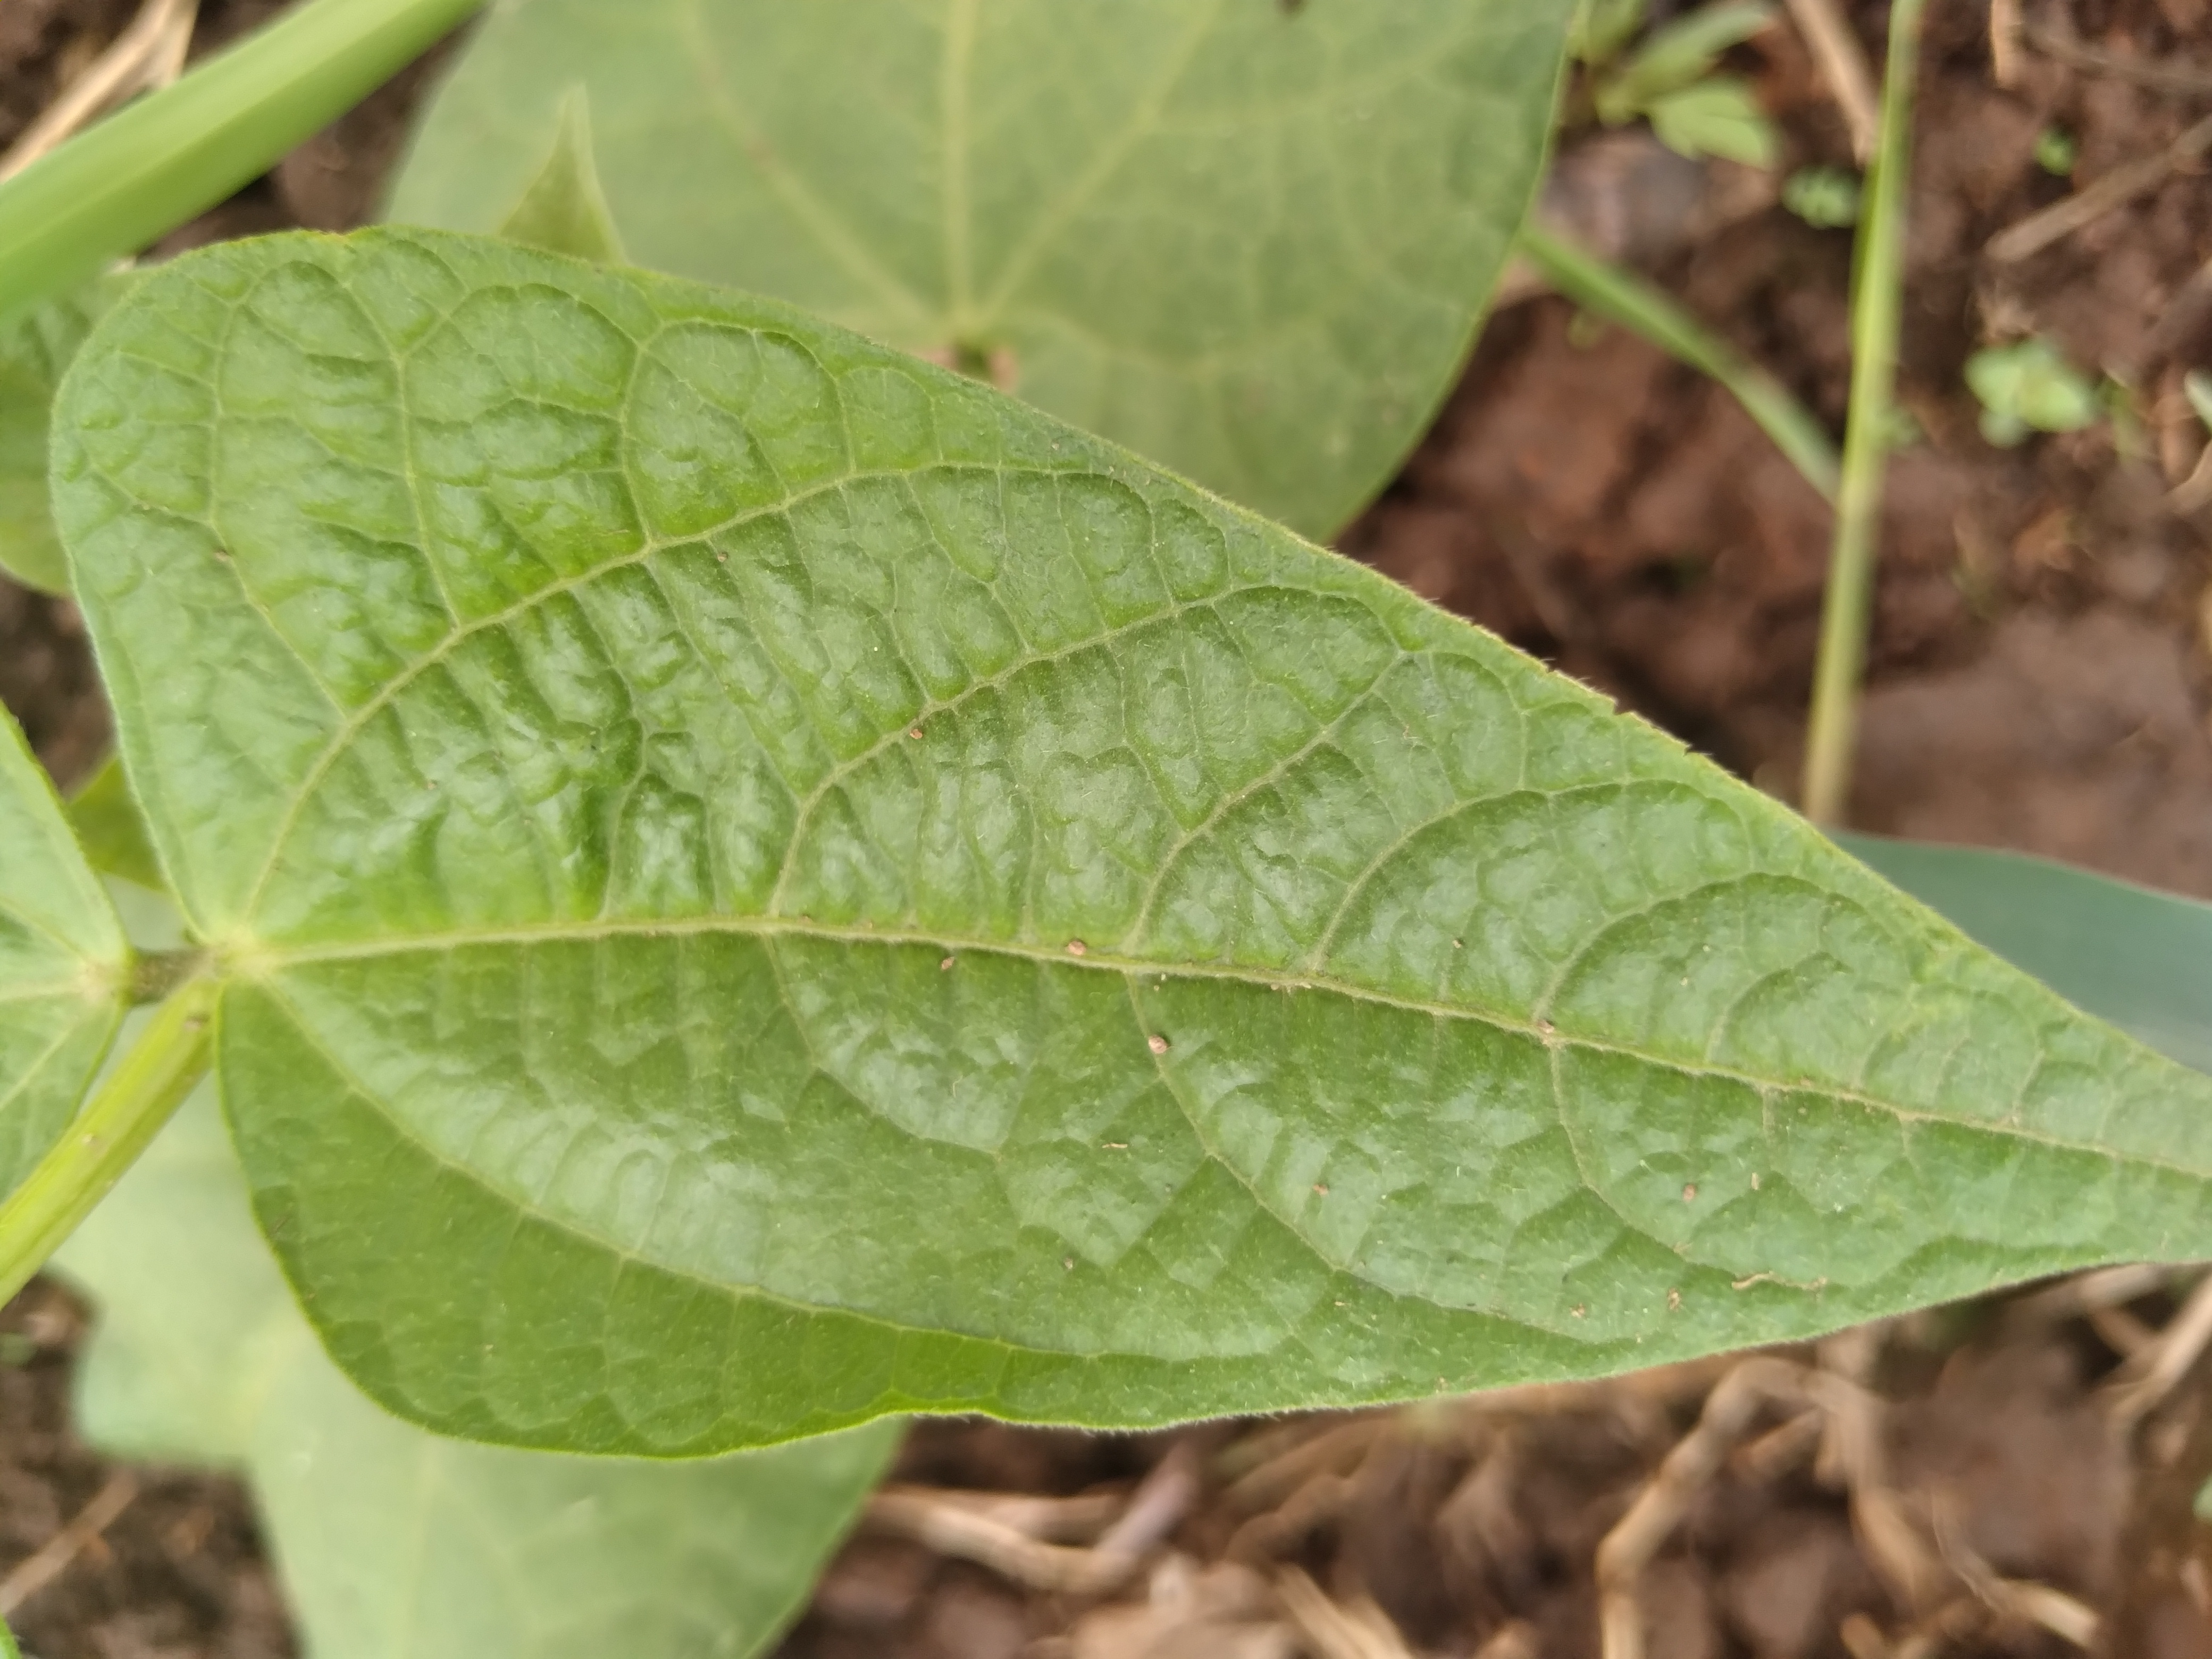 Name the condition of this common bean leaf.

healthy
